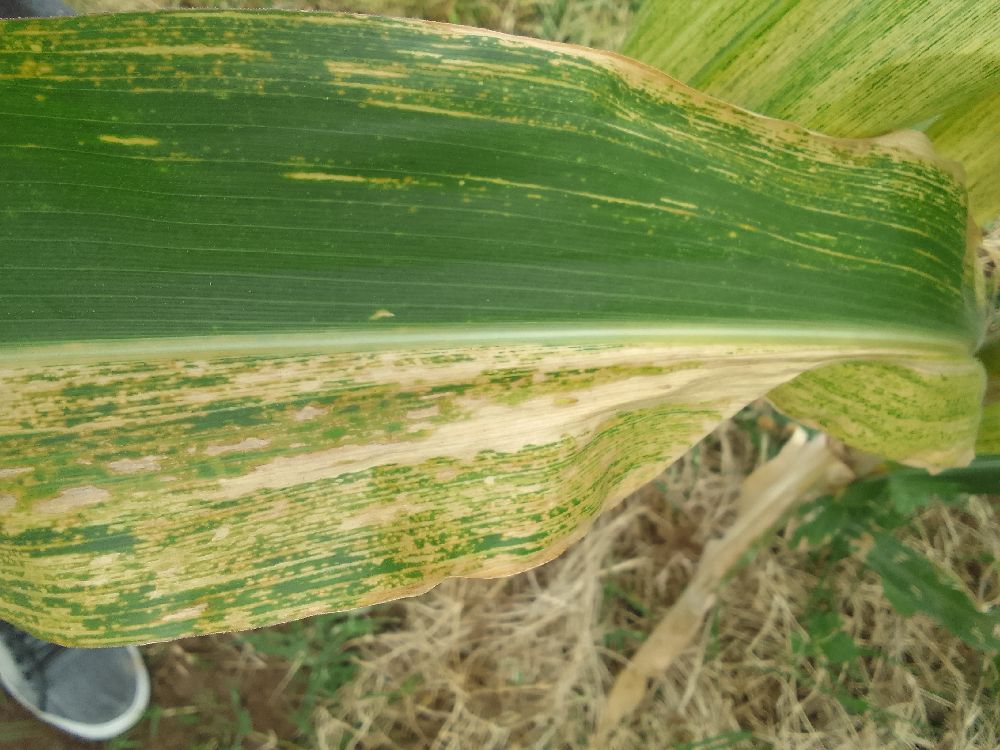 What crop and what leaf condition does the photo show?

maize, maize lethal necrosis
